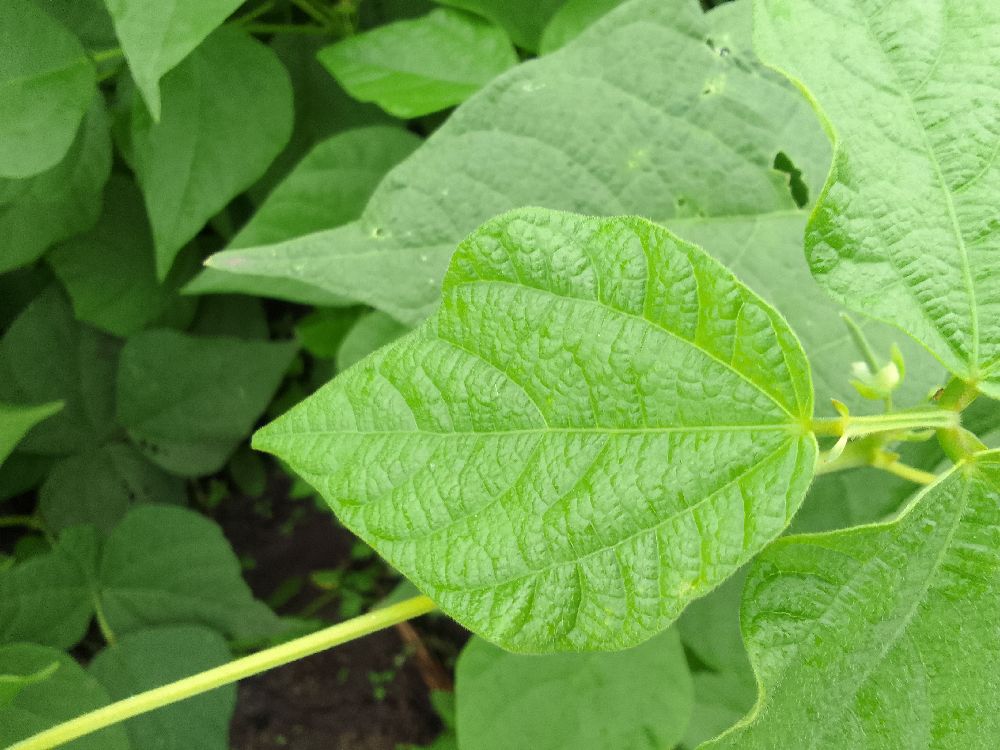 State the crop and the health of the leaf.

common bean, healthy
